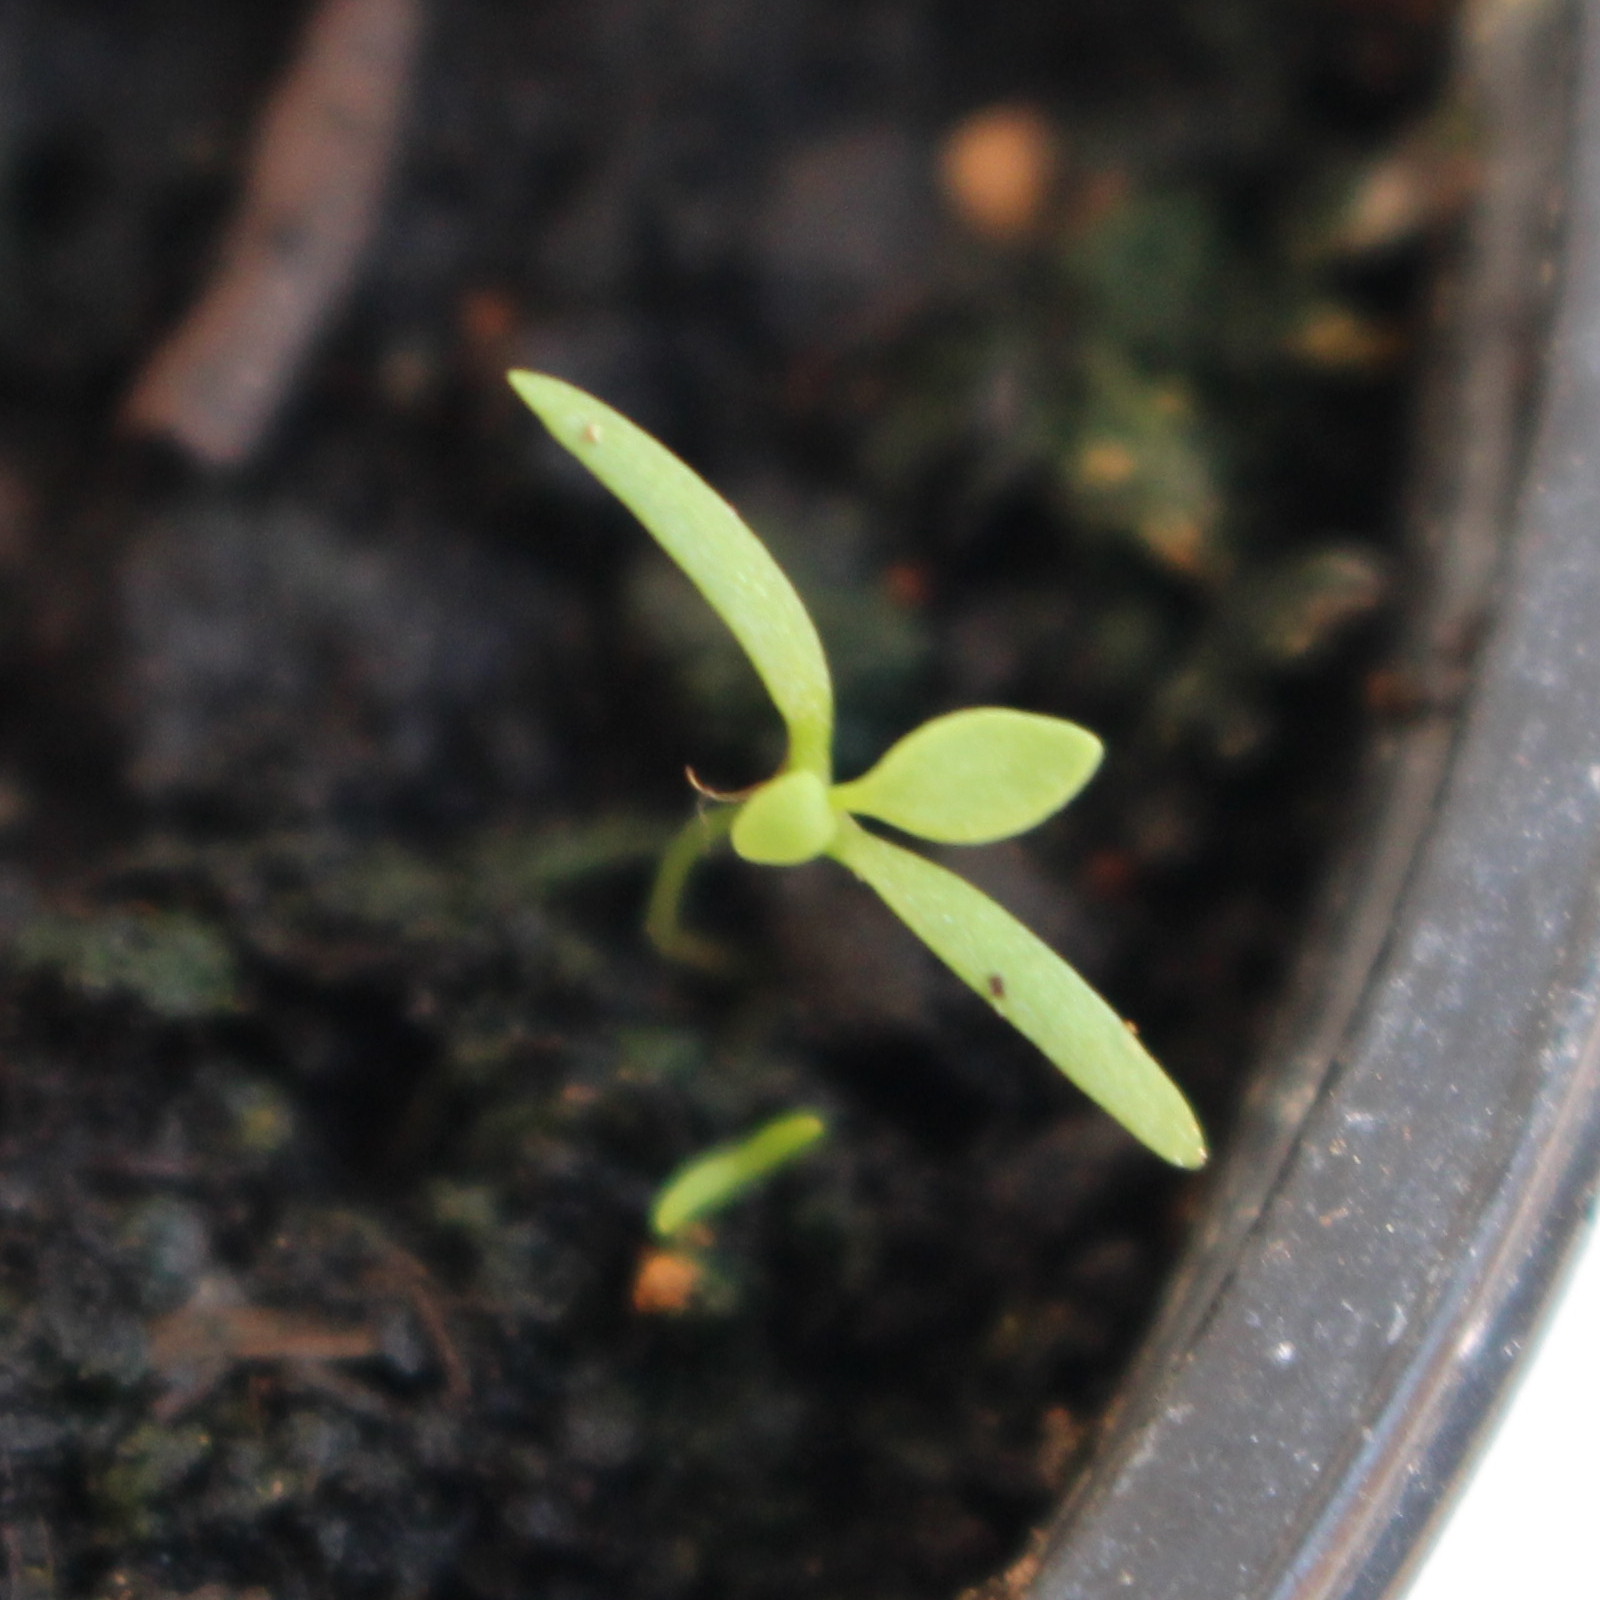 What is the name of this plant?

Papaver rhoeas
